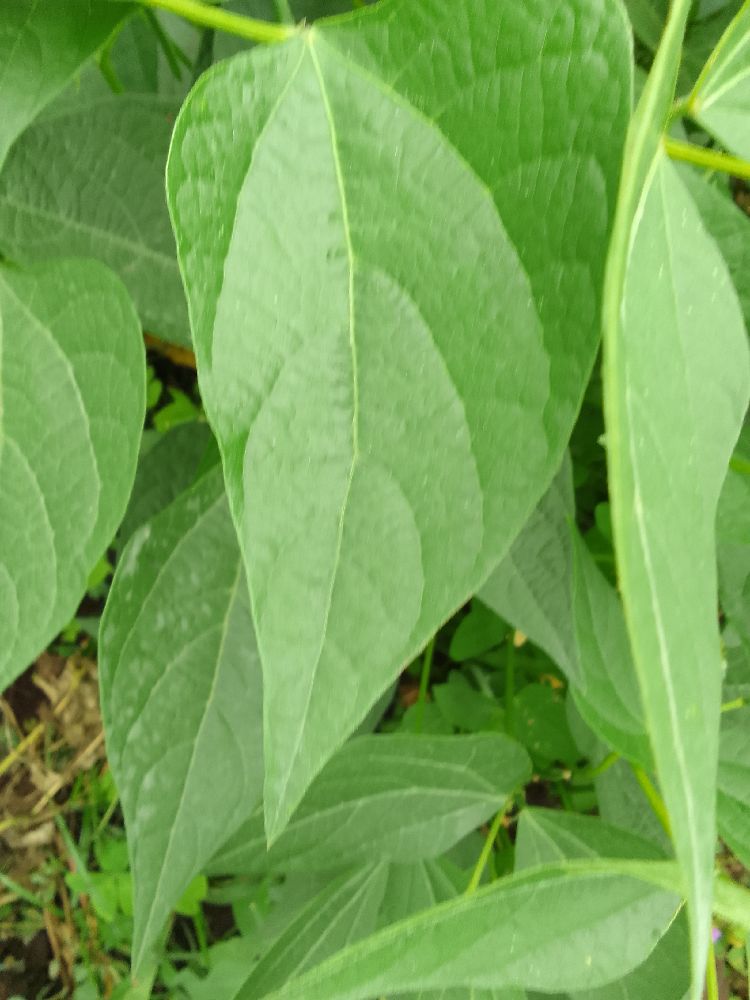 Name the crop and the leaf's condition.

common bean, healthy
